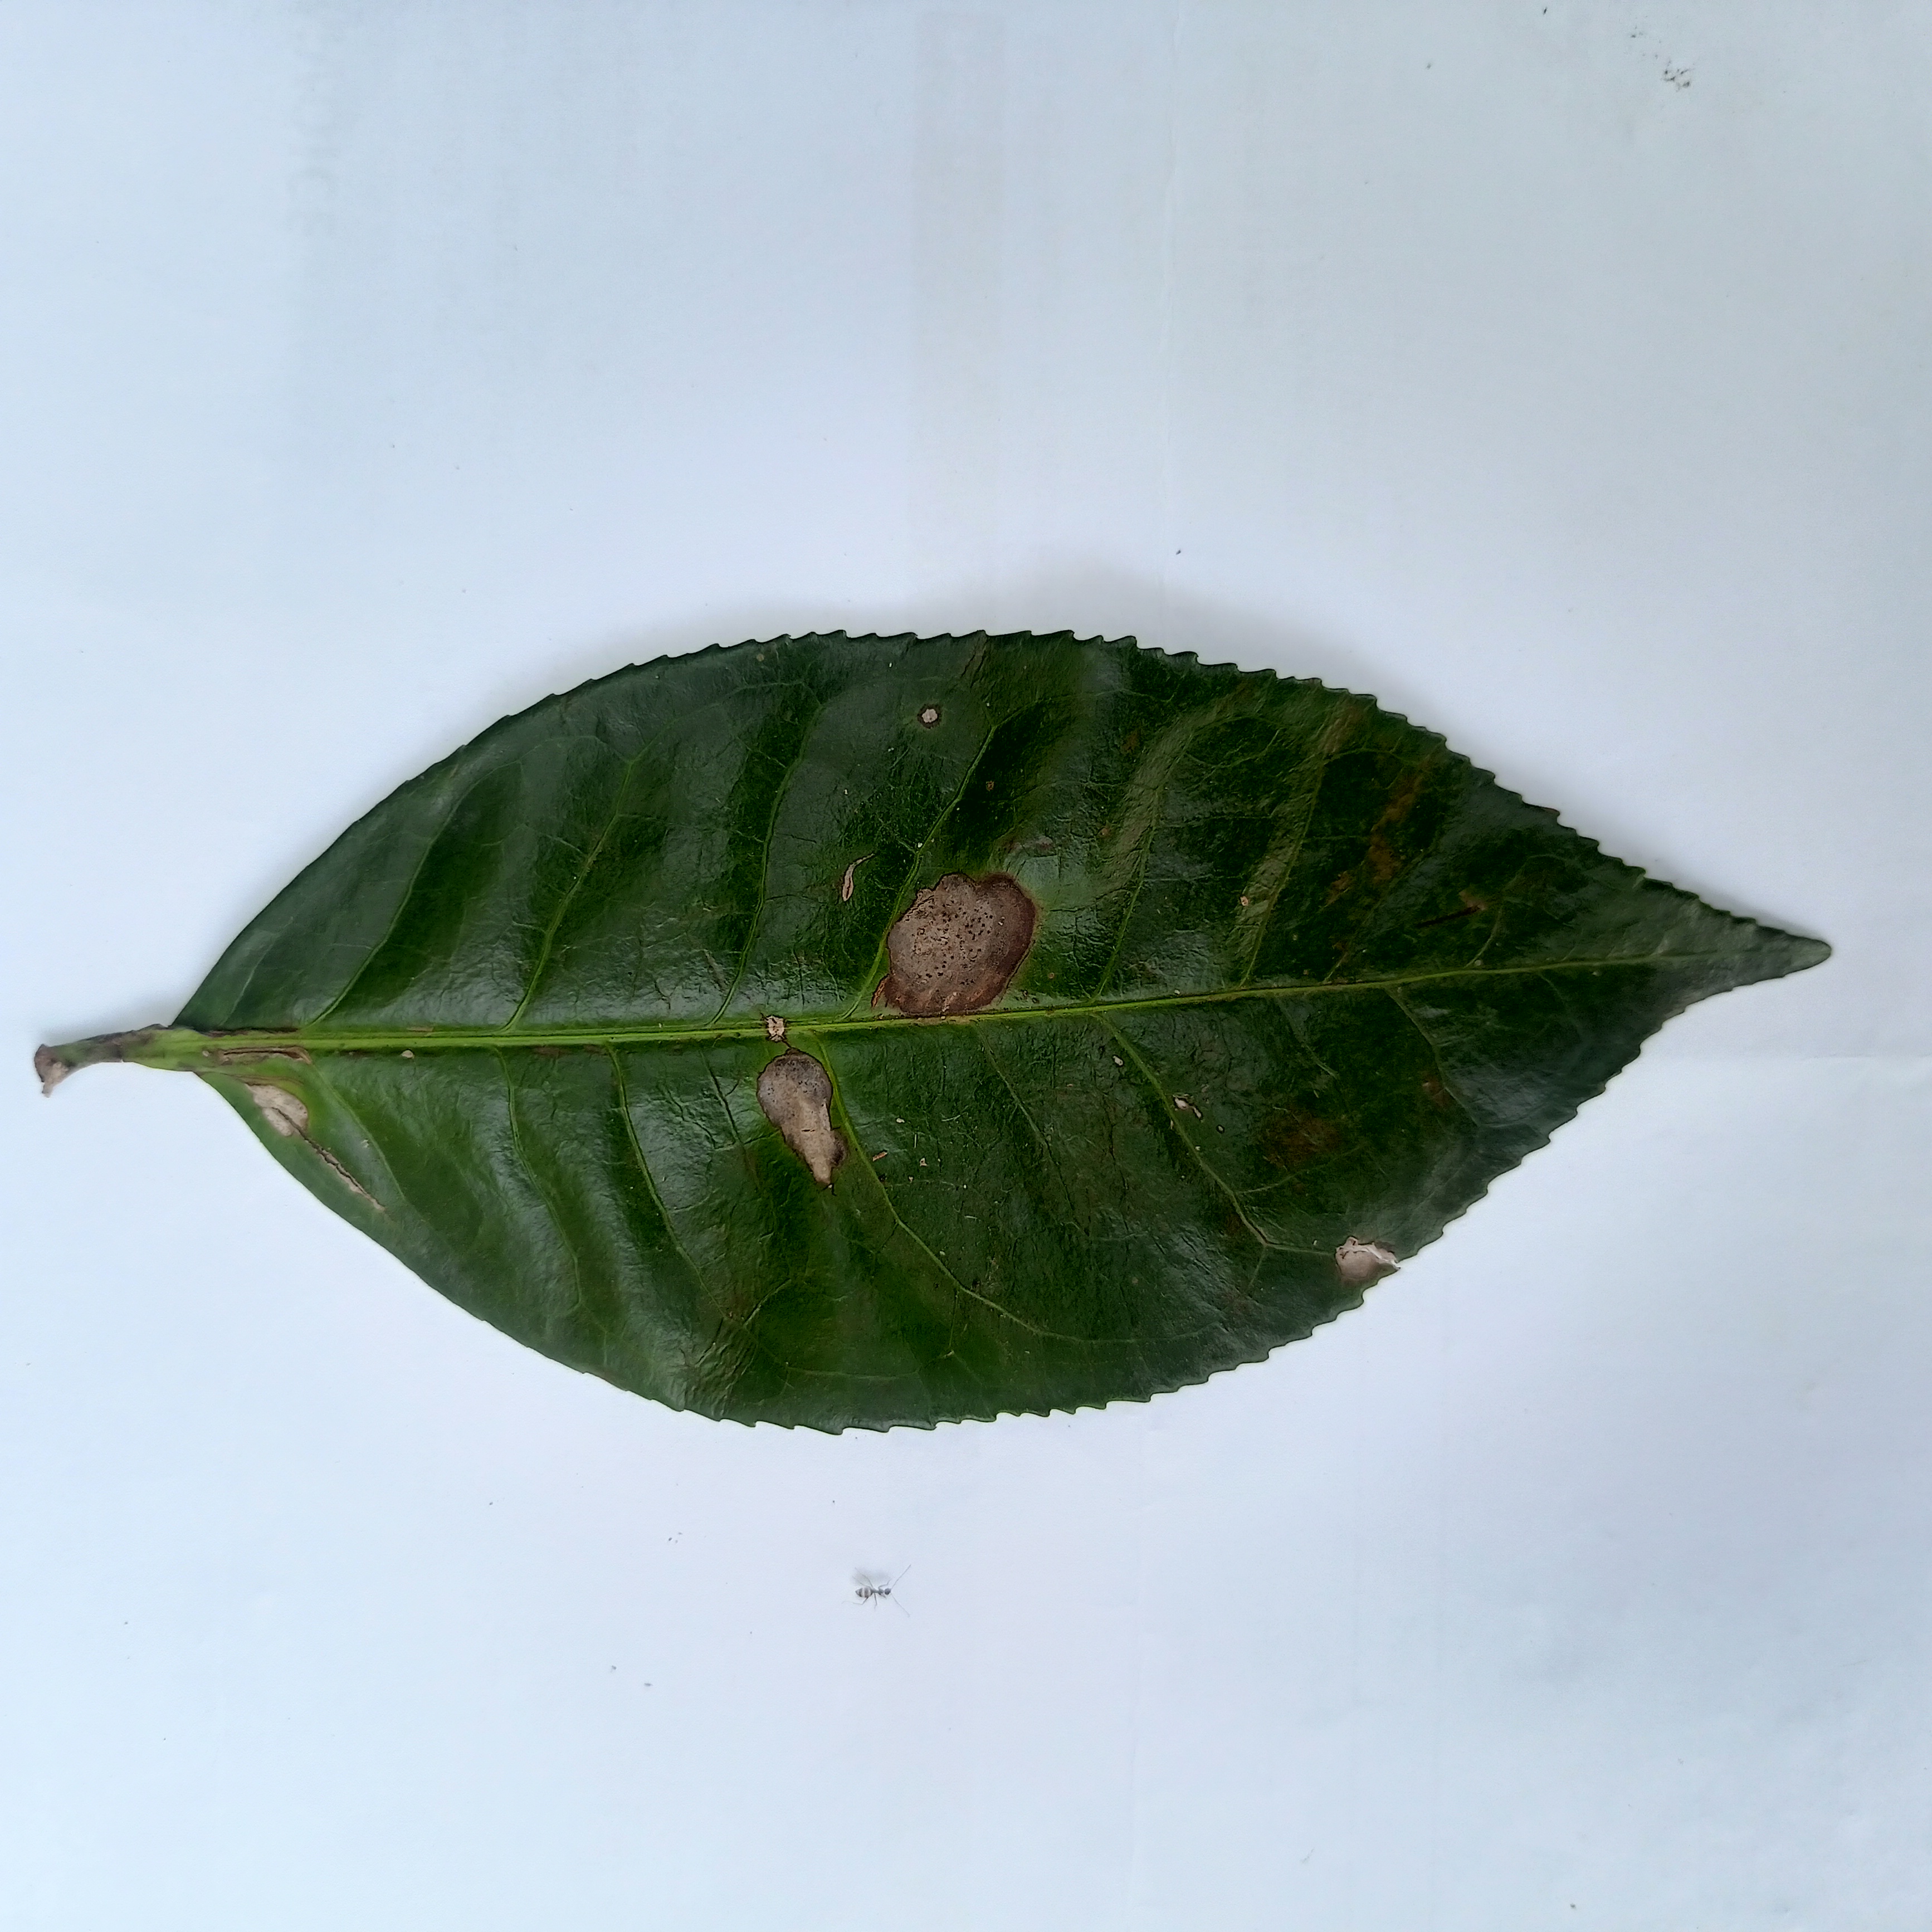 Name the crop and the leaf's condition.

tea, brown blight
